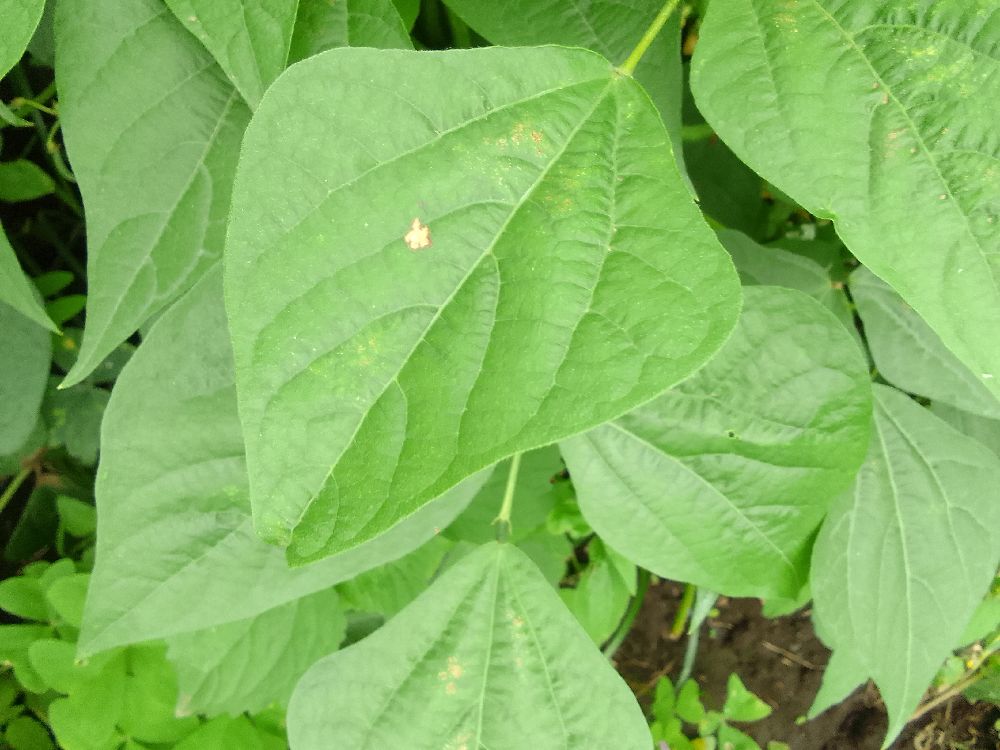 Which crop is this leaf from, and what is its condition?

common bean, healthy
